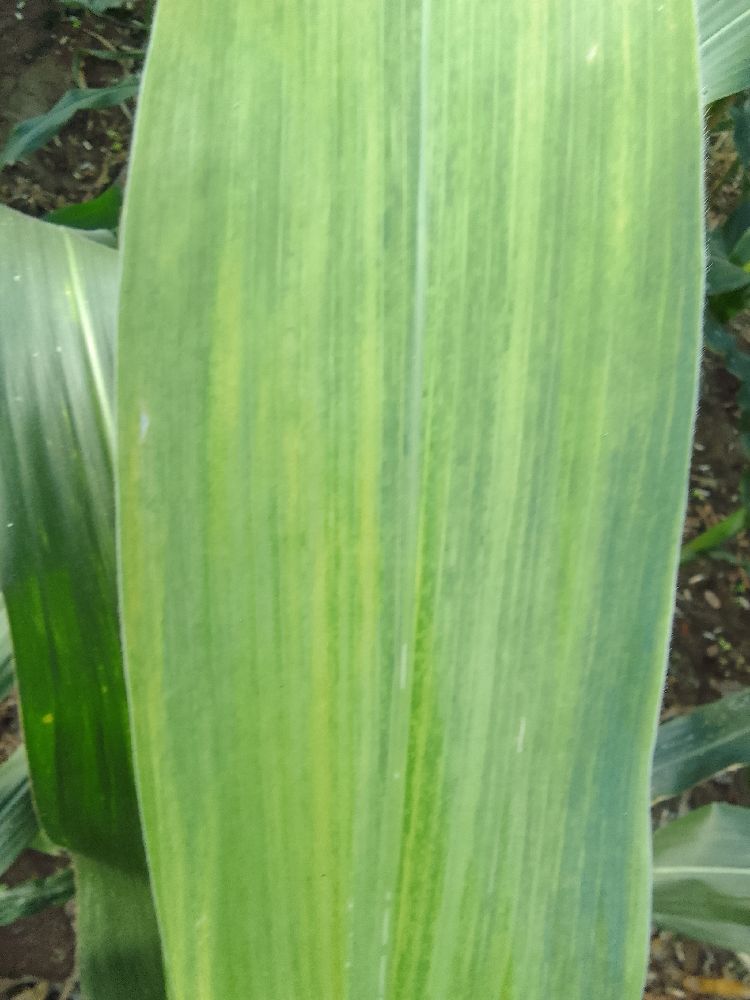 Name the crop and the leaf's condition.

maize, maize lethal necrosis
